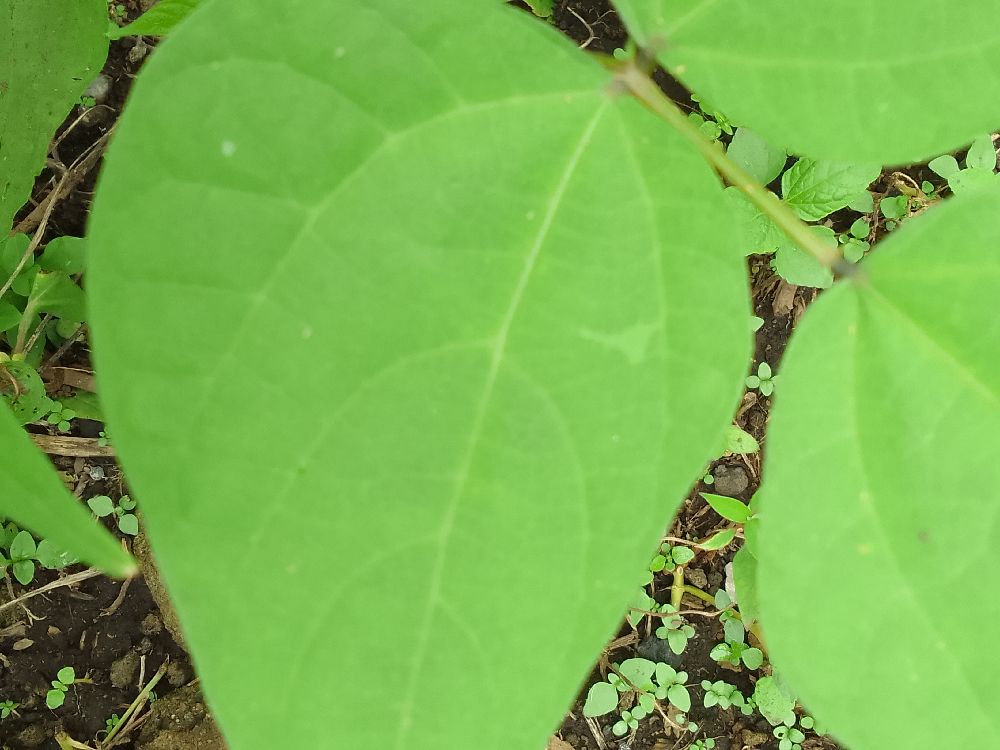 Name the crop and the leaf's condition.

common bean, healthy
